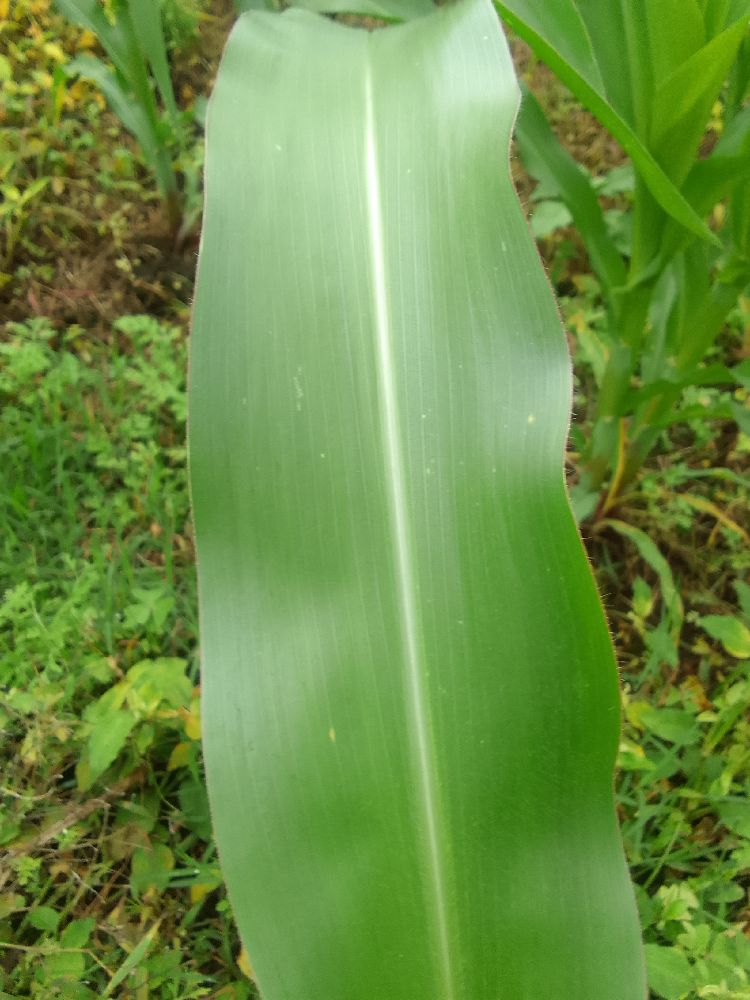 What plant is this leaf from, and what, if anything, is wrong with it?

maize, healthy
